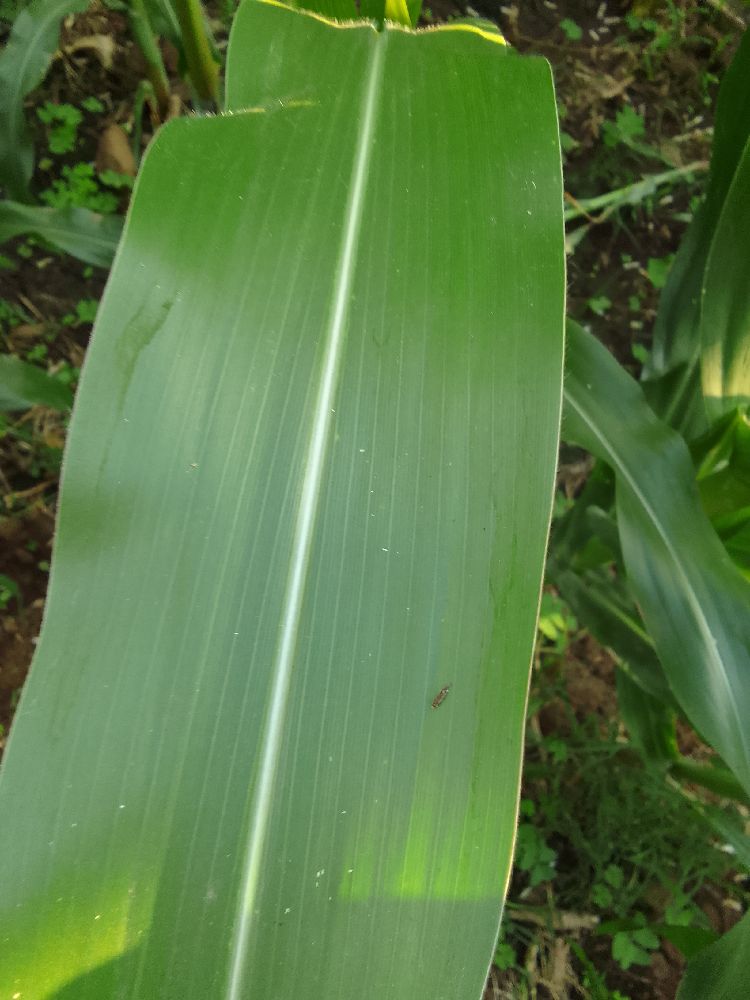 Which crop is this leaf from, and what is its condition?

maize, healthy
